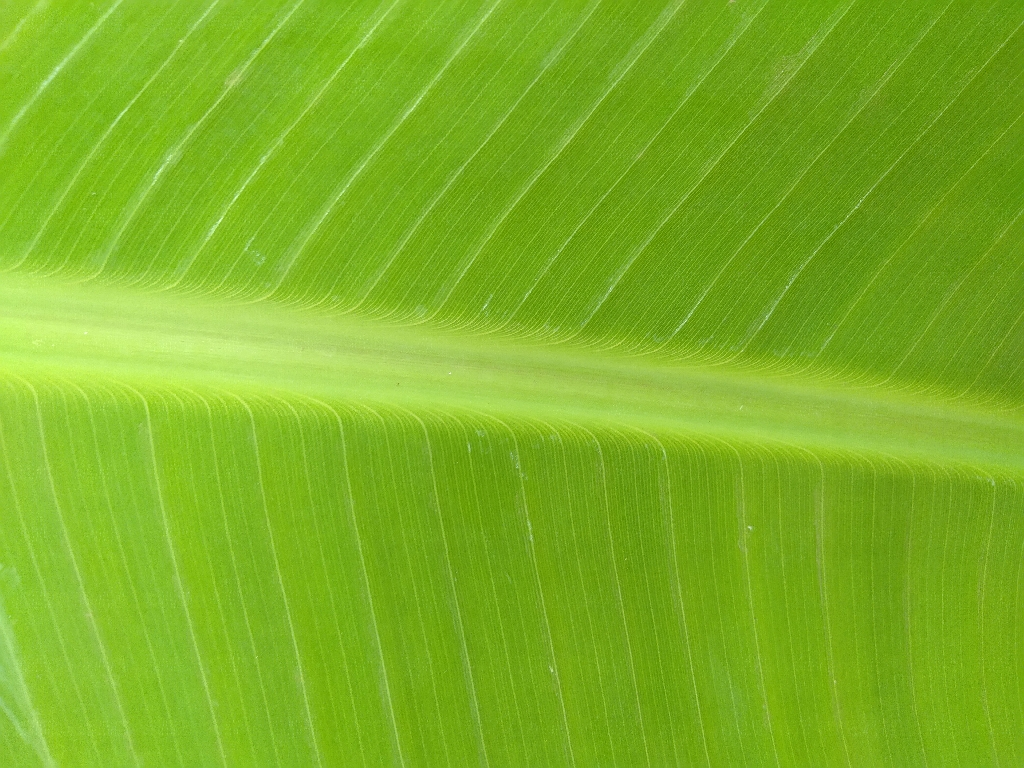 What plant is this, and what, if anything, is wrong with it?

banana, healthy
